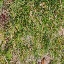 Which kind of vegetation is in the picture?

grass
